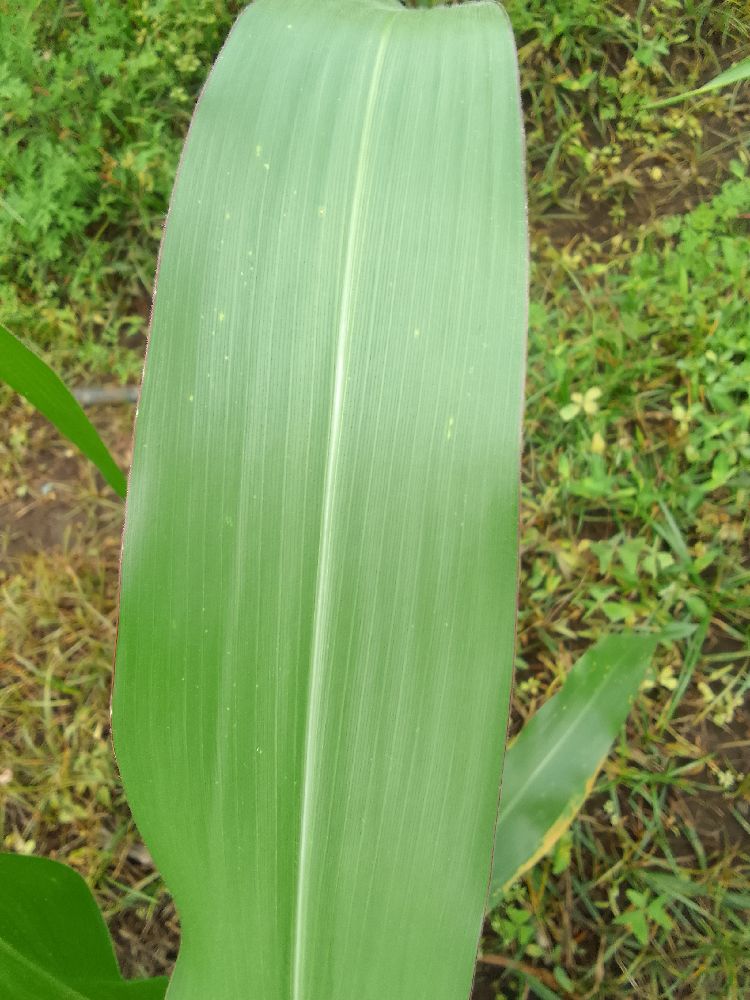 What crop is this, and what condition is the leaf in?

maize, healthy
